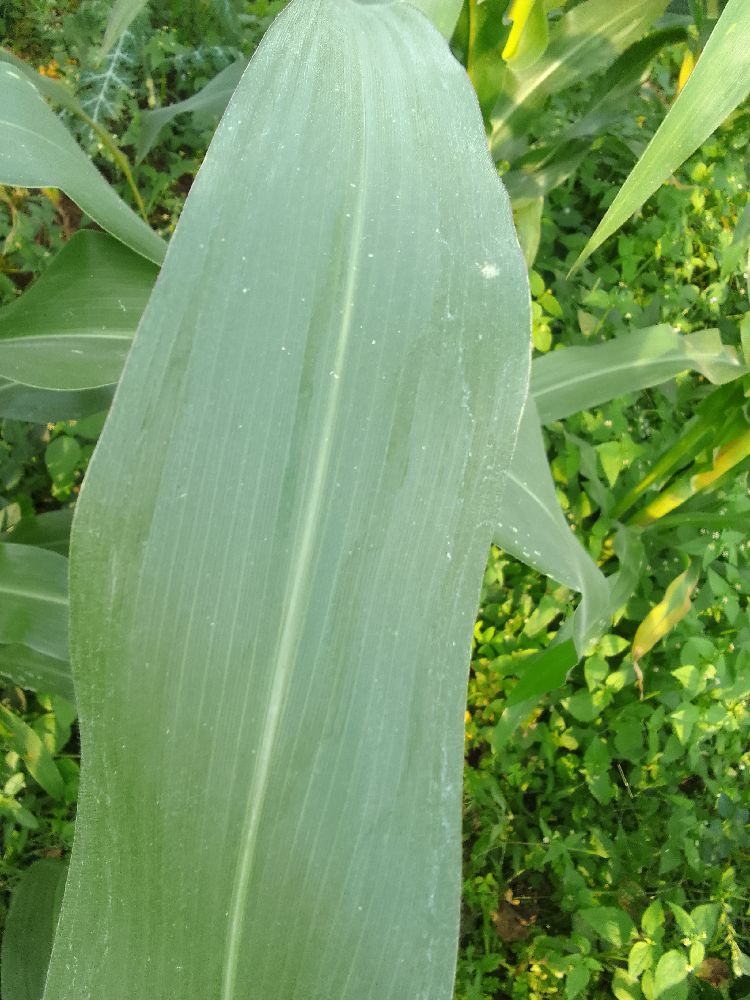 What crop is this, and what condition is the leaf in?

maize, healthy
